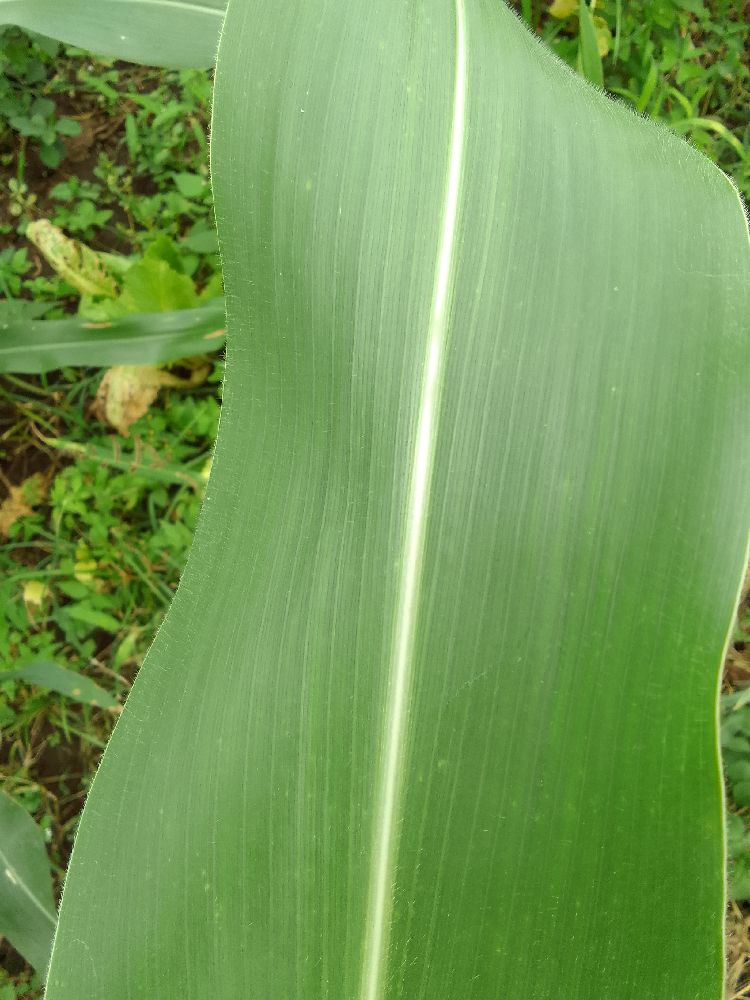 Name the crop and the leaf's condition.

maize, healthy
